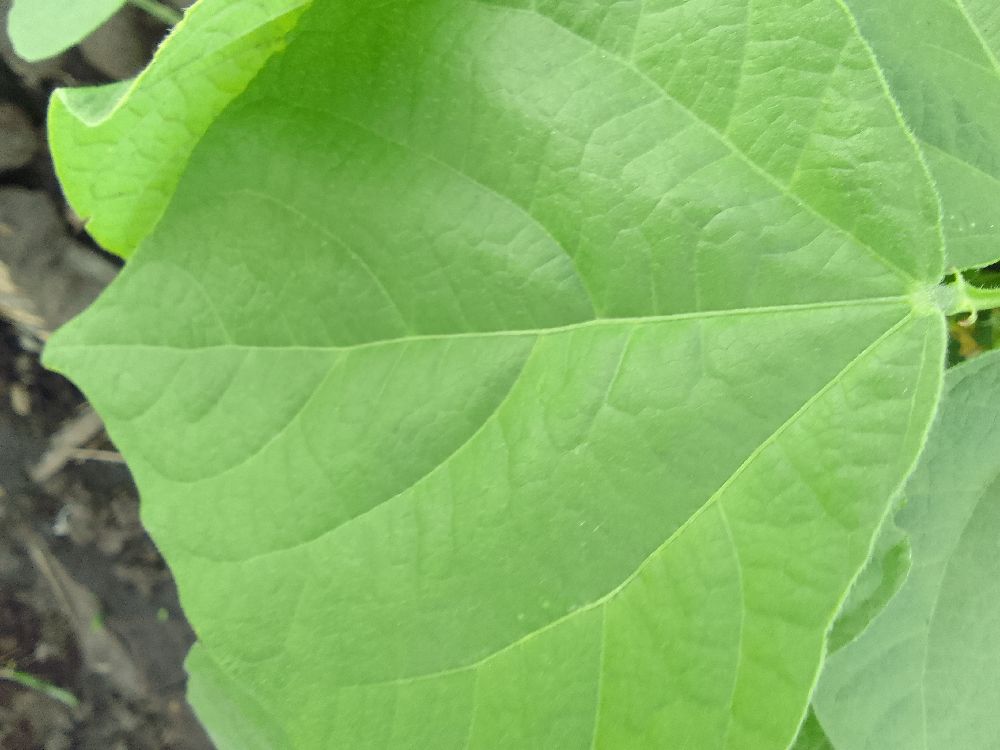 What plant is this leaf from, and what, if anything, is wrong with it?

common bean, healthy
